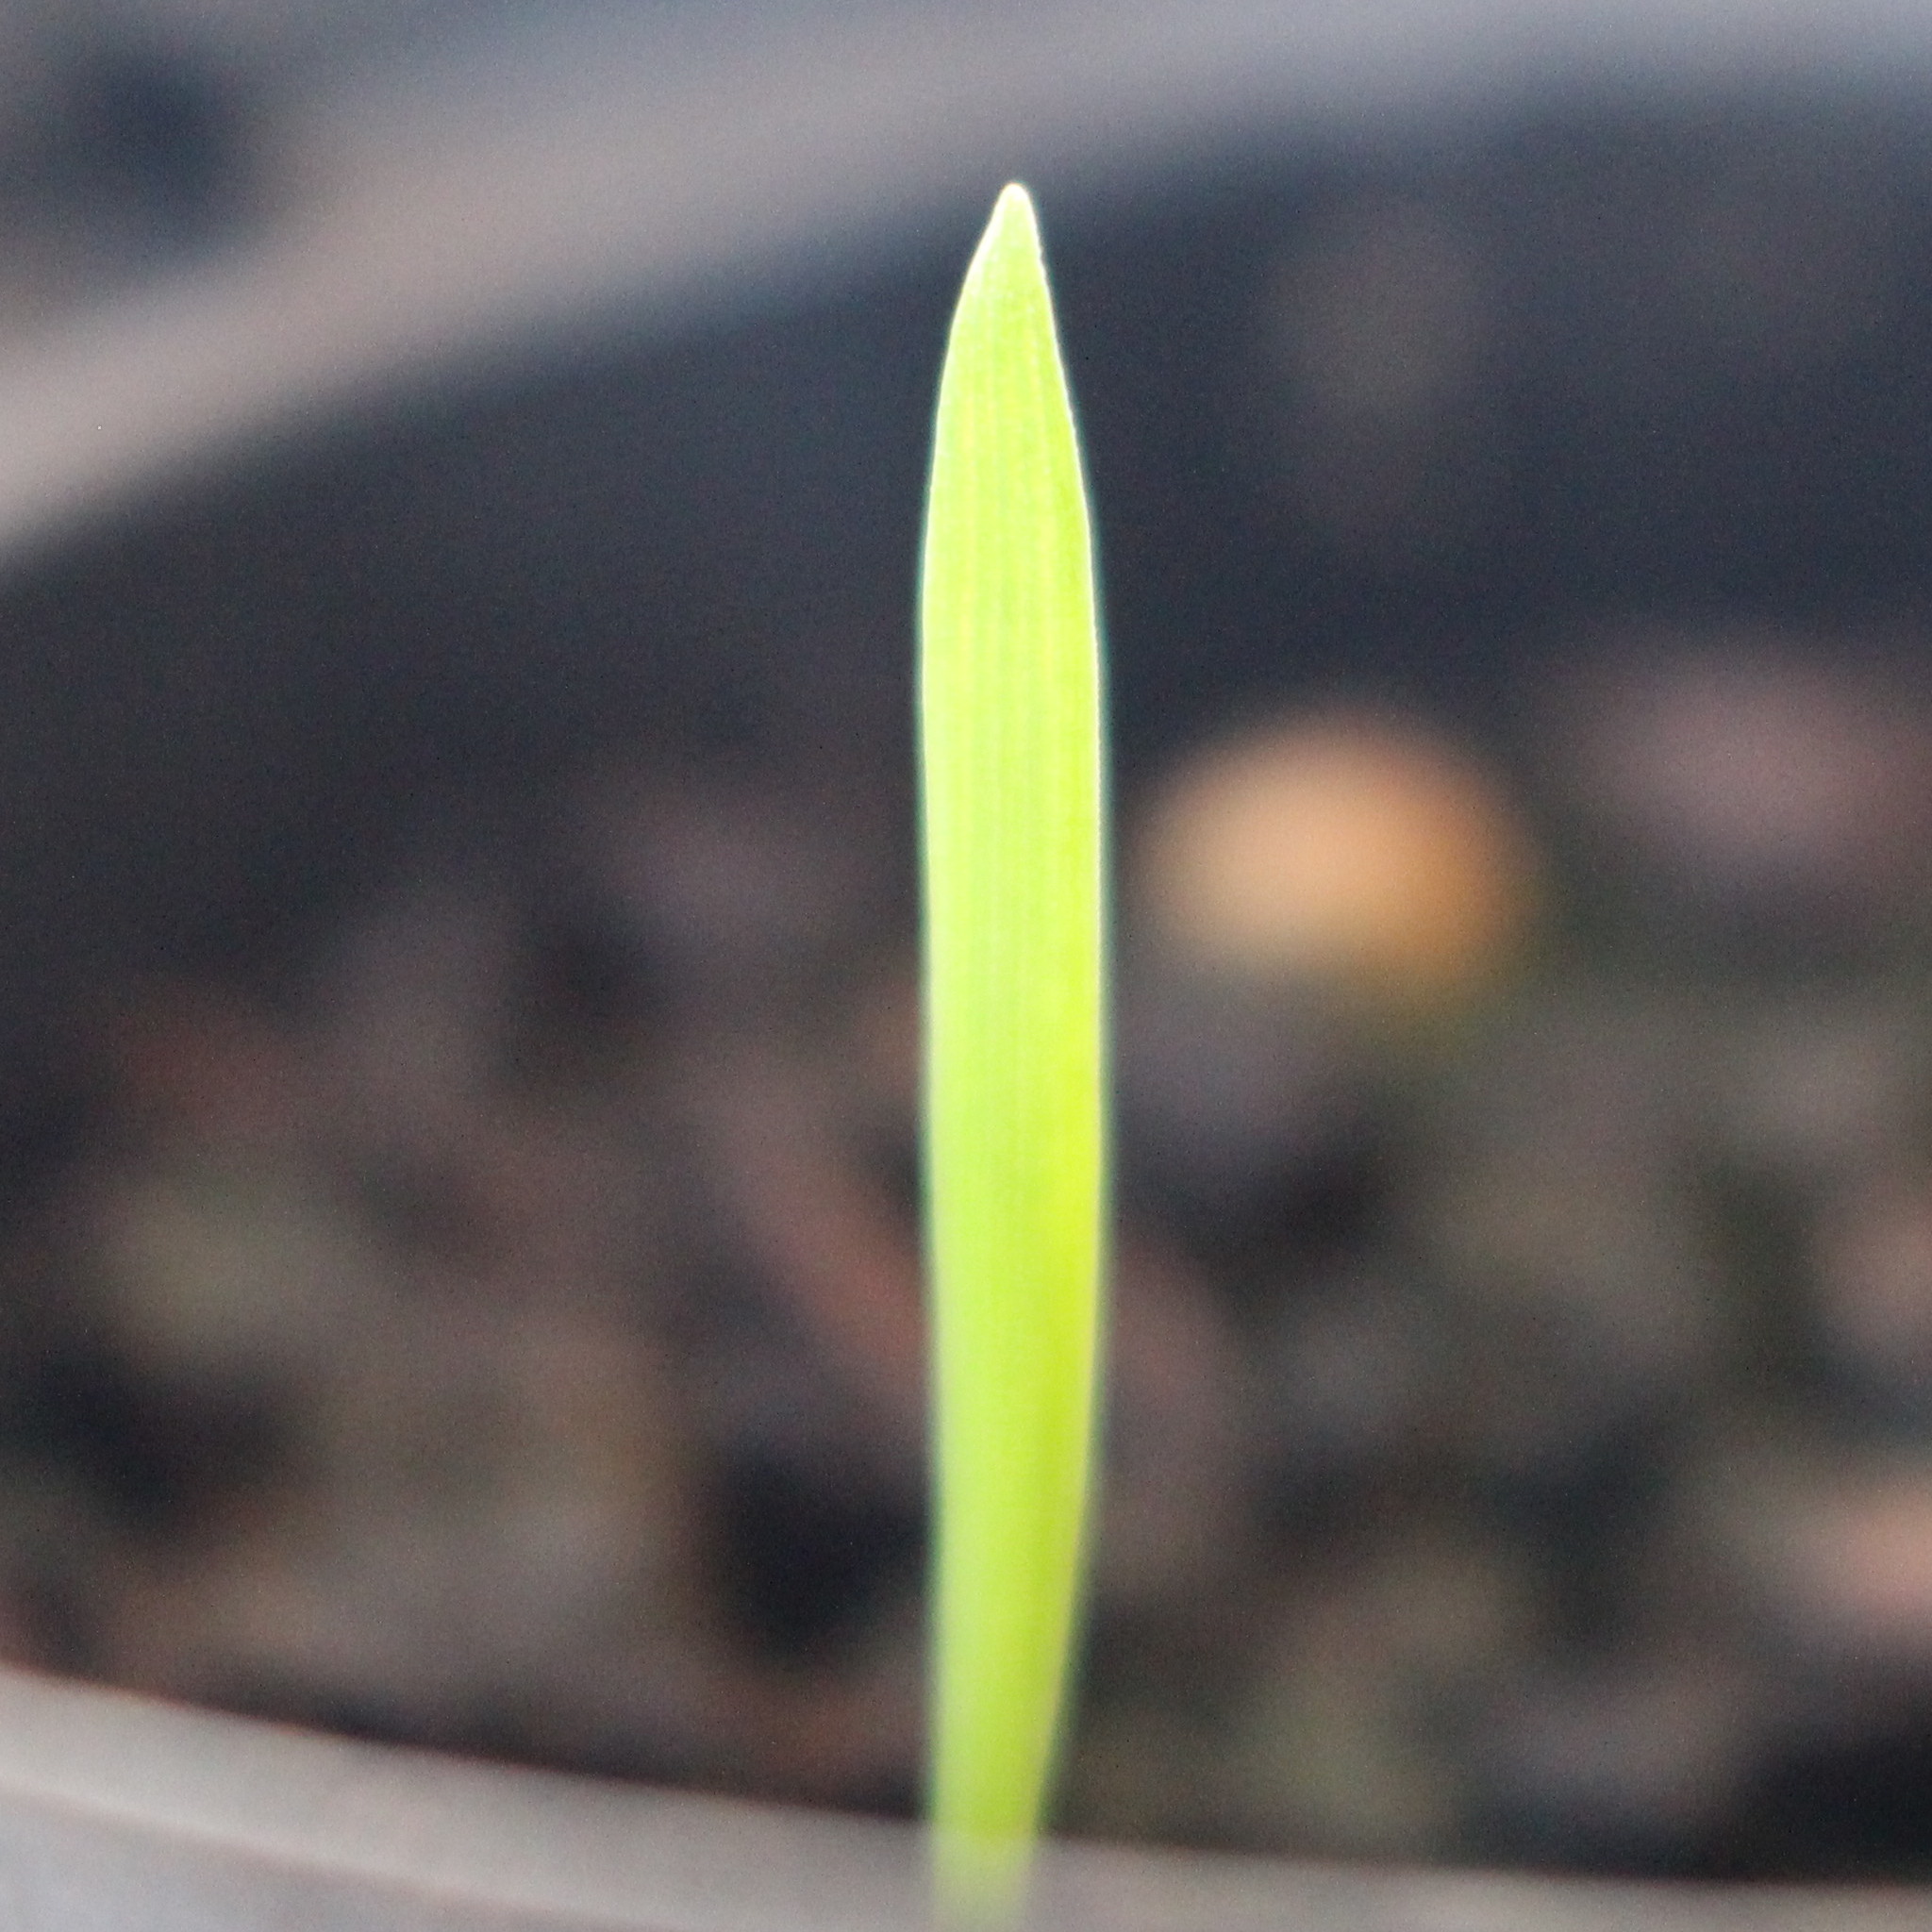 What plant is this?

Avena sterilis
